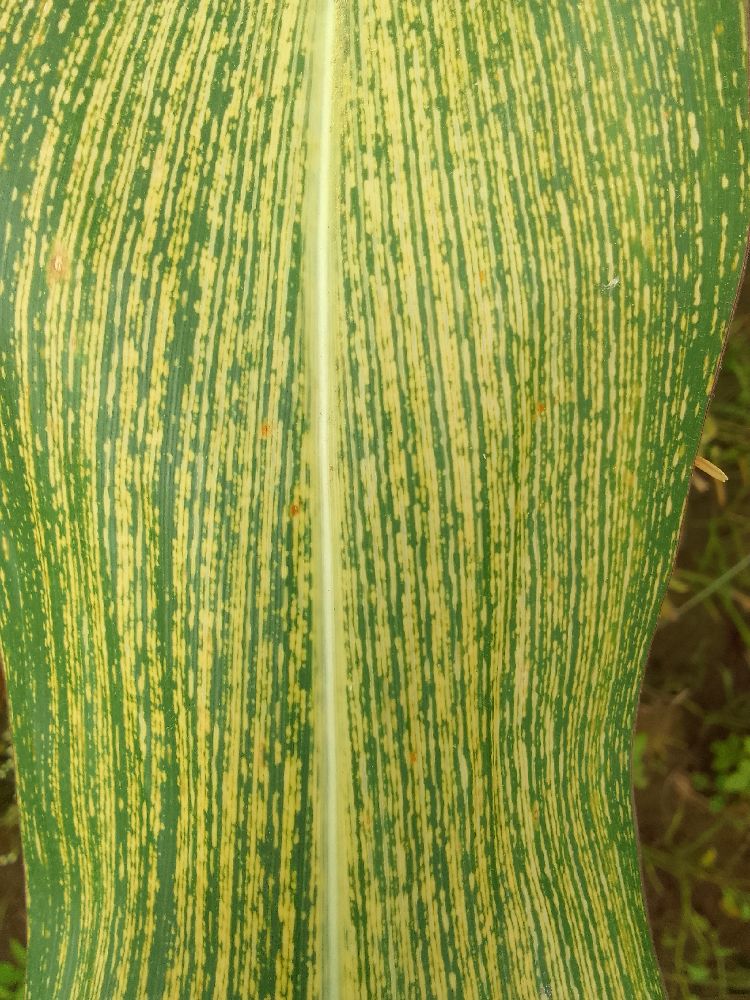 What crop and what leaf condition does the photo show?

maize, maize streak virus
